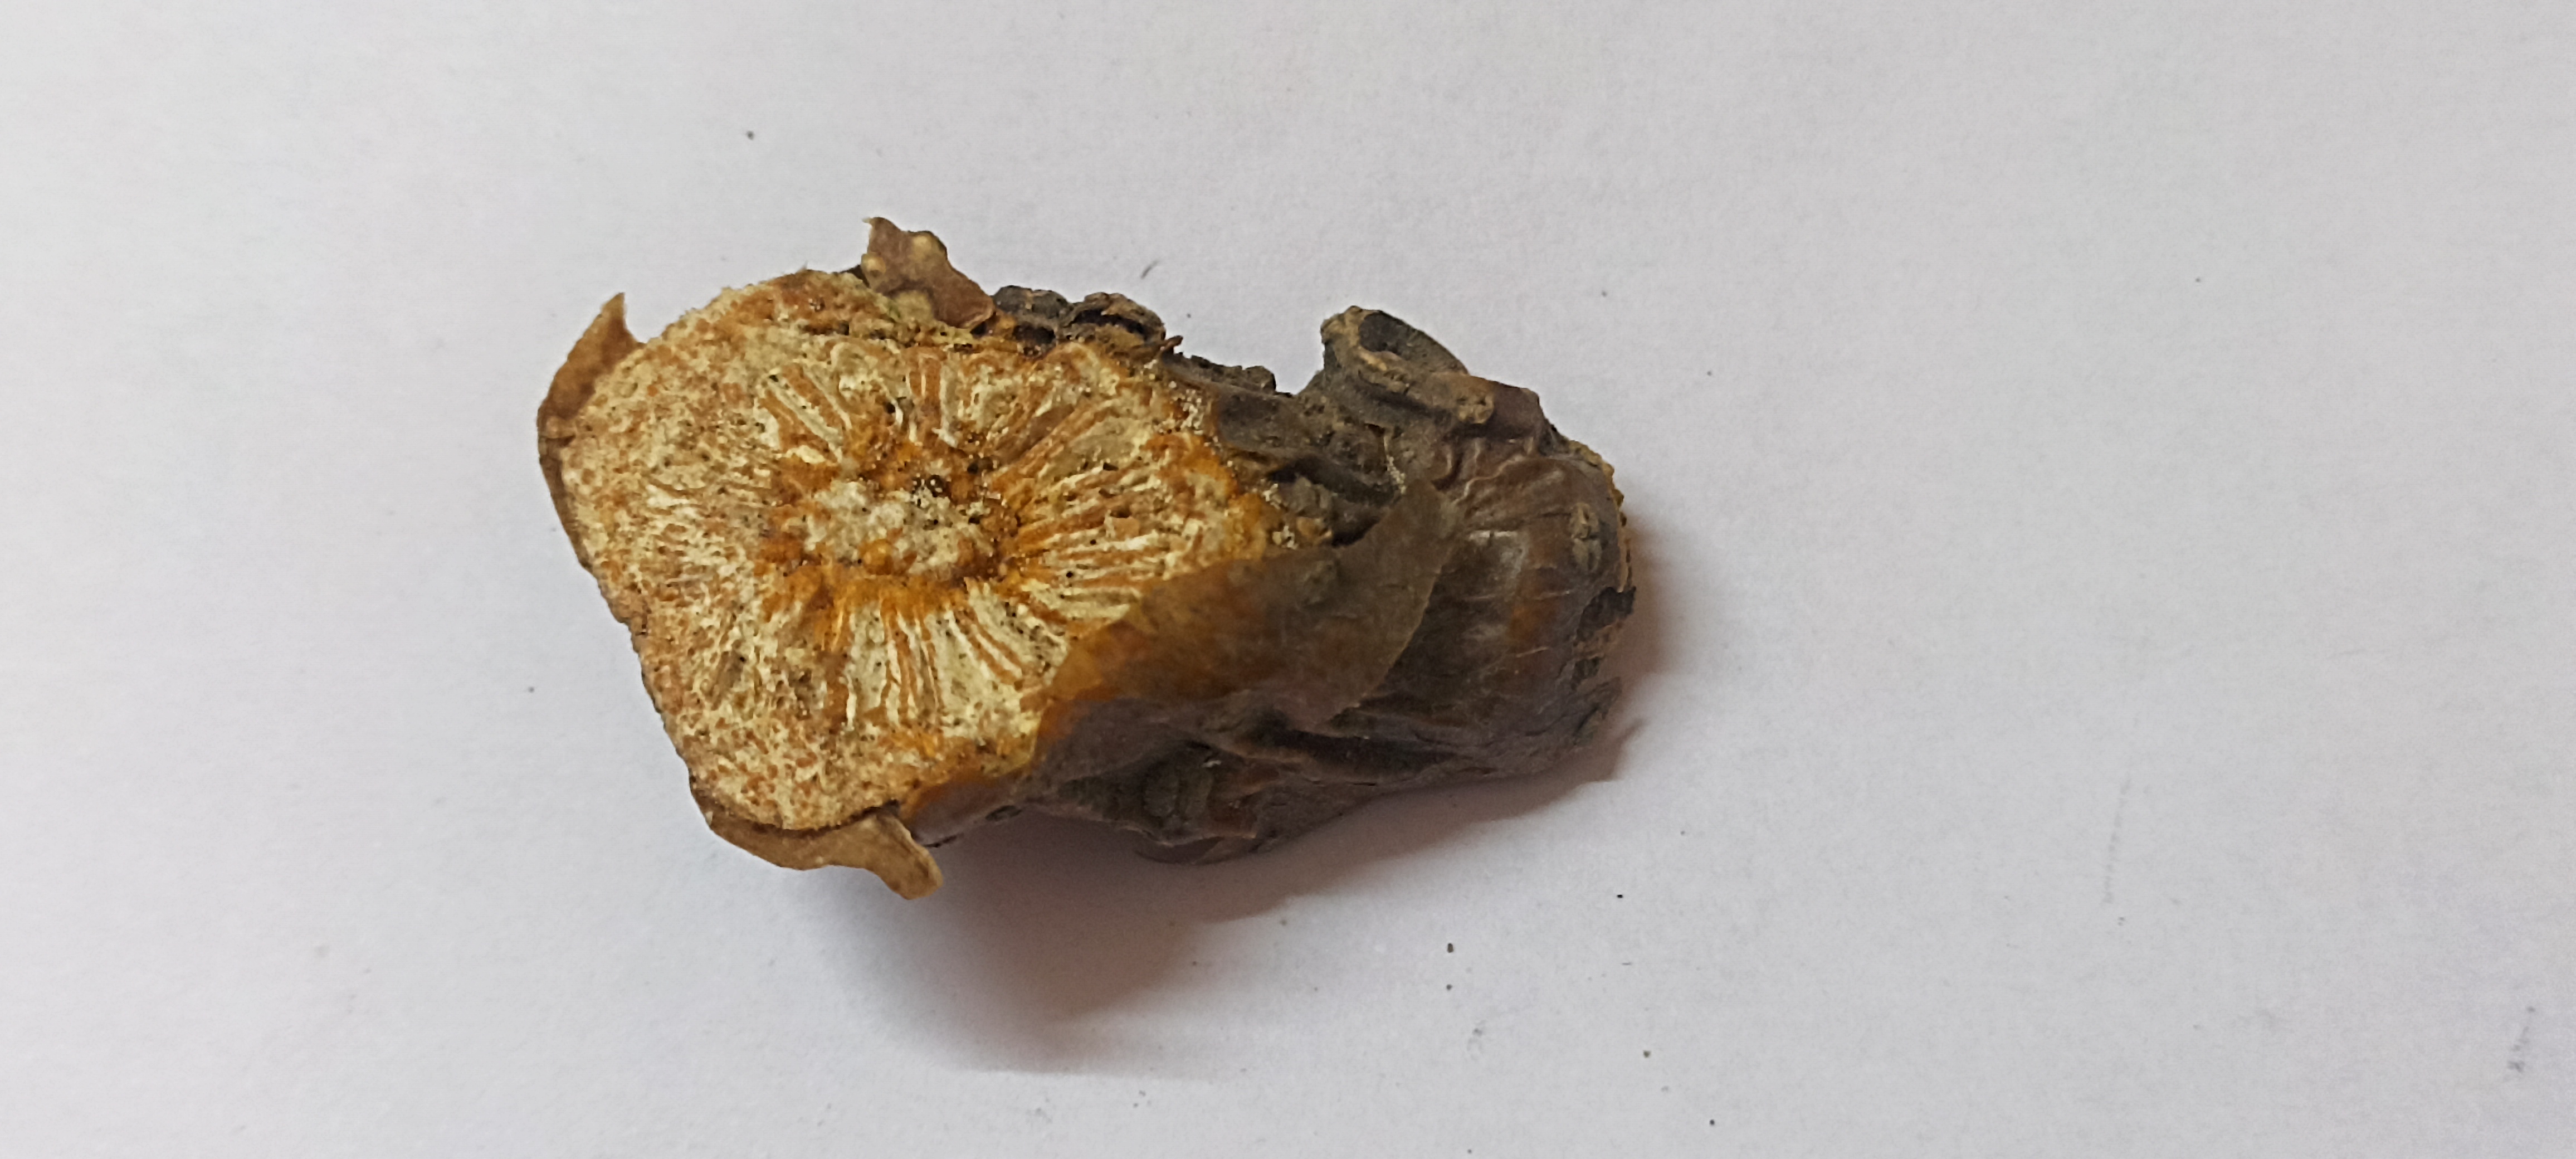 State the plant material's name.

gulvel
